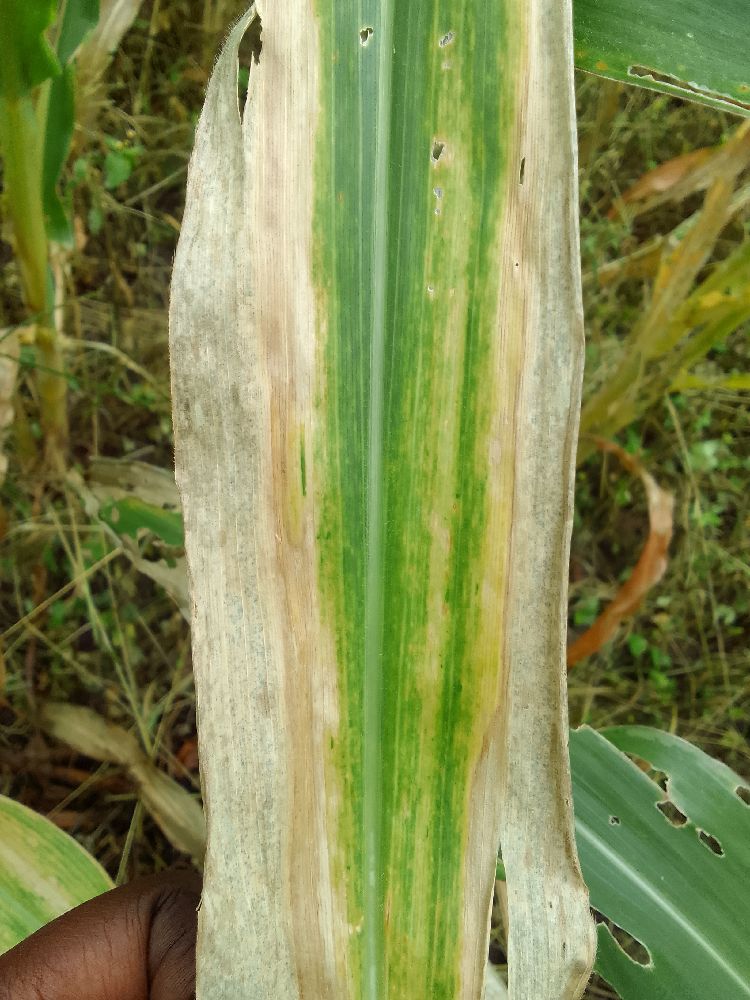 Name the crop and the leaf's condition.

maize, maize lethal necrosis
